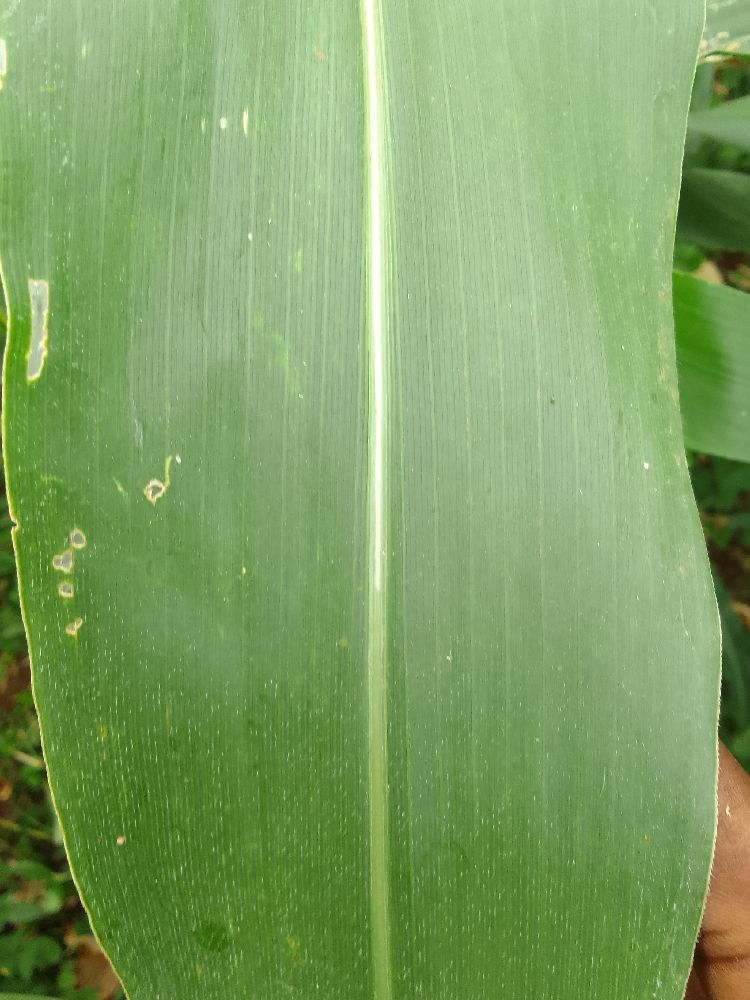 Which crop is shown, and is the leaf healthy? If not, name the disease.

maize, healthy
